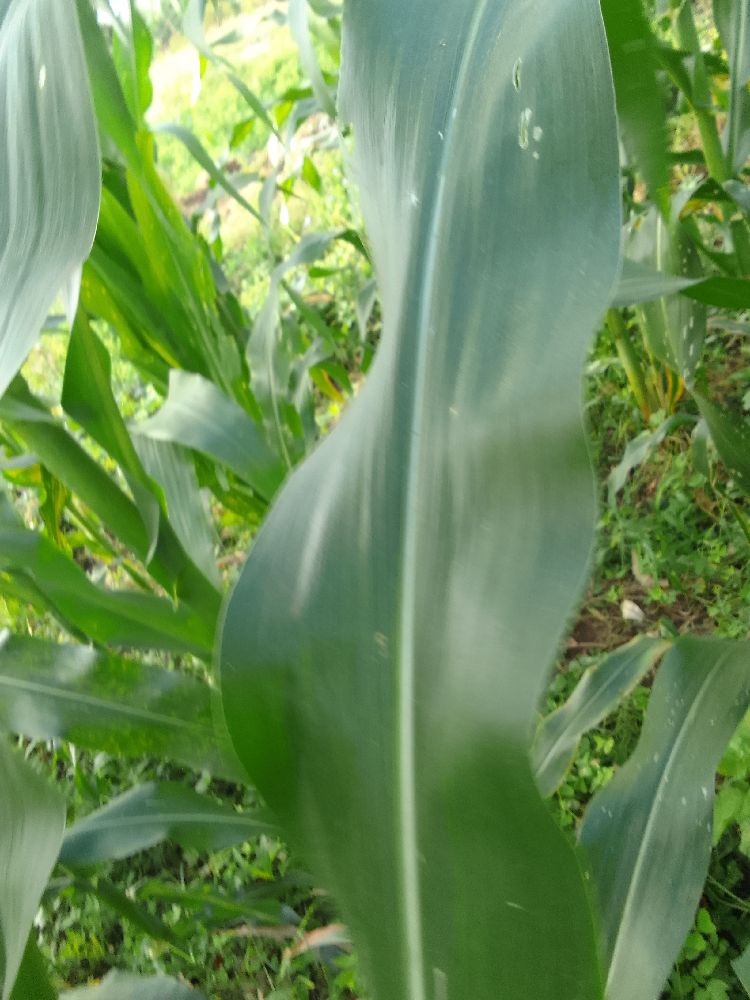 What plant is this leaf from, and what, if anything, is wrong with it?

maize, healthy
